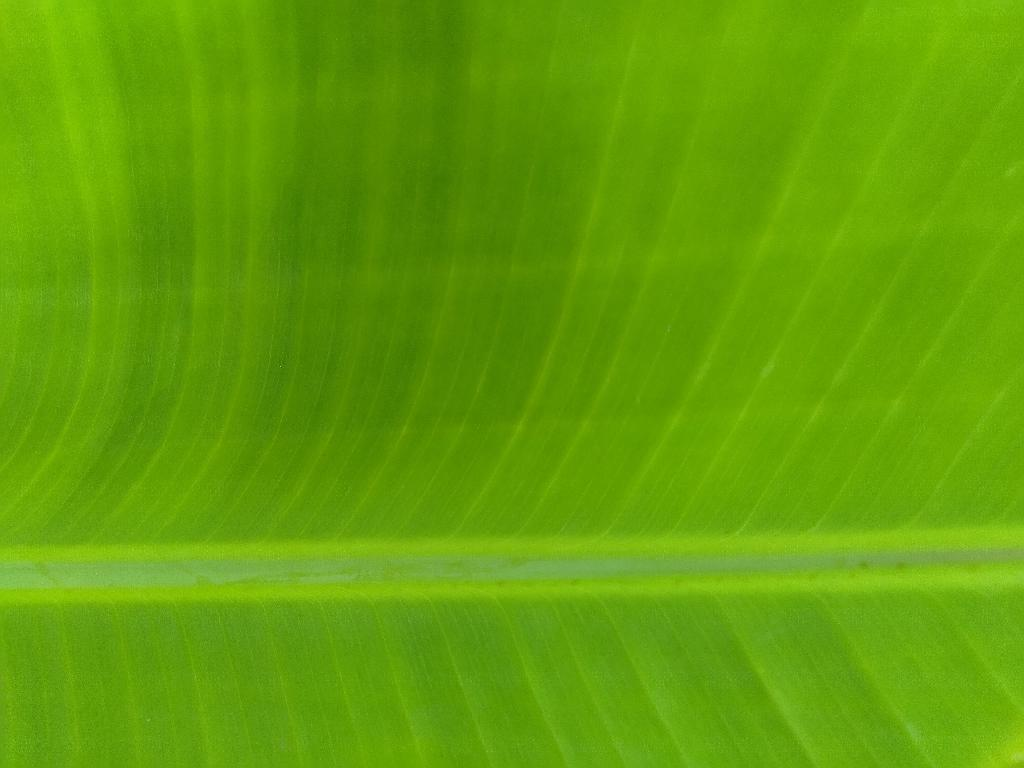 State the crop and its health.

banana, healthy
